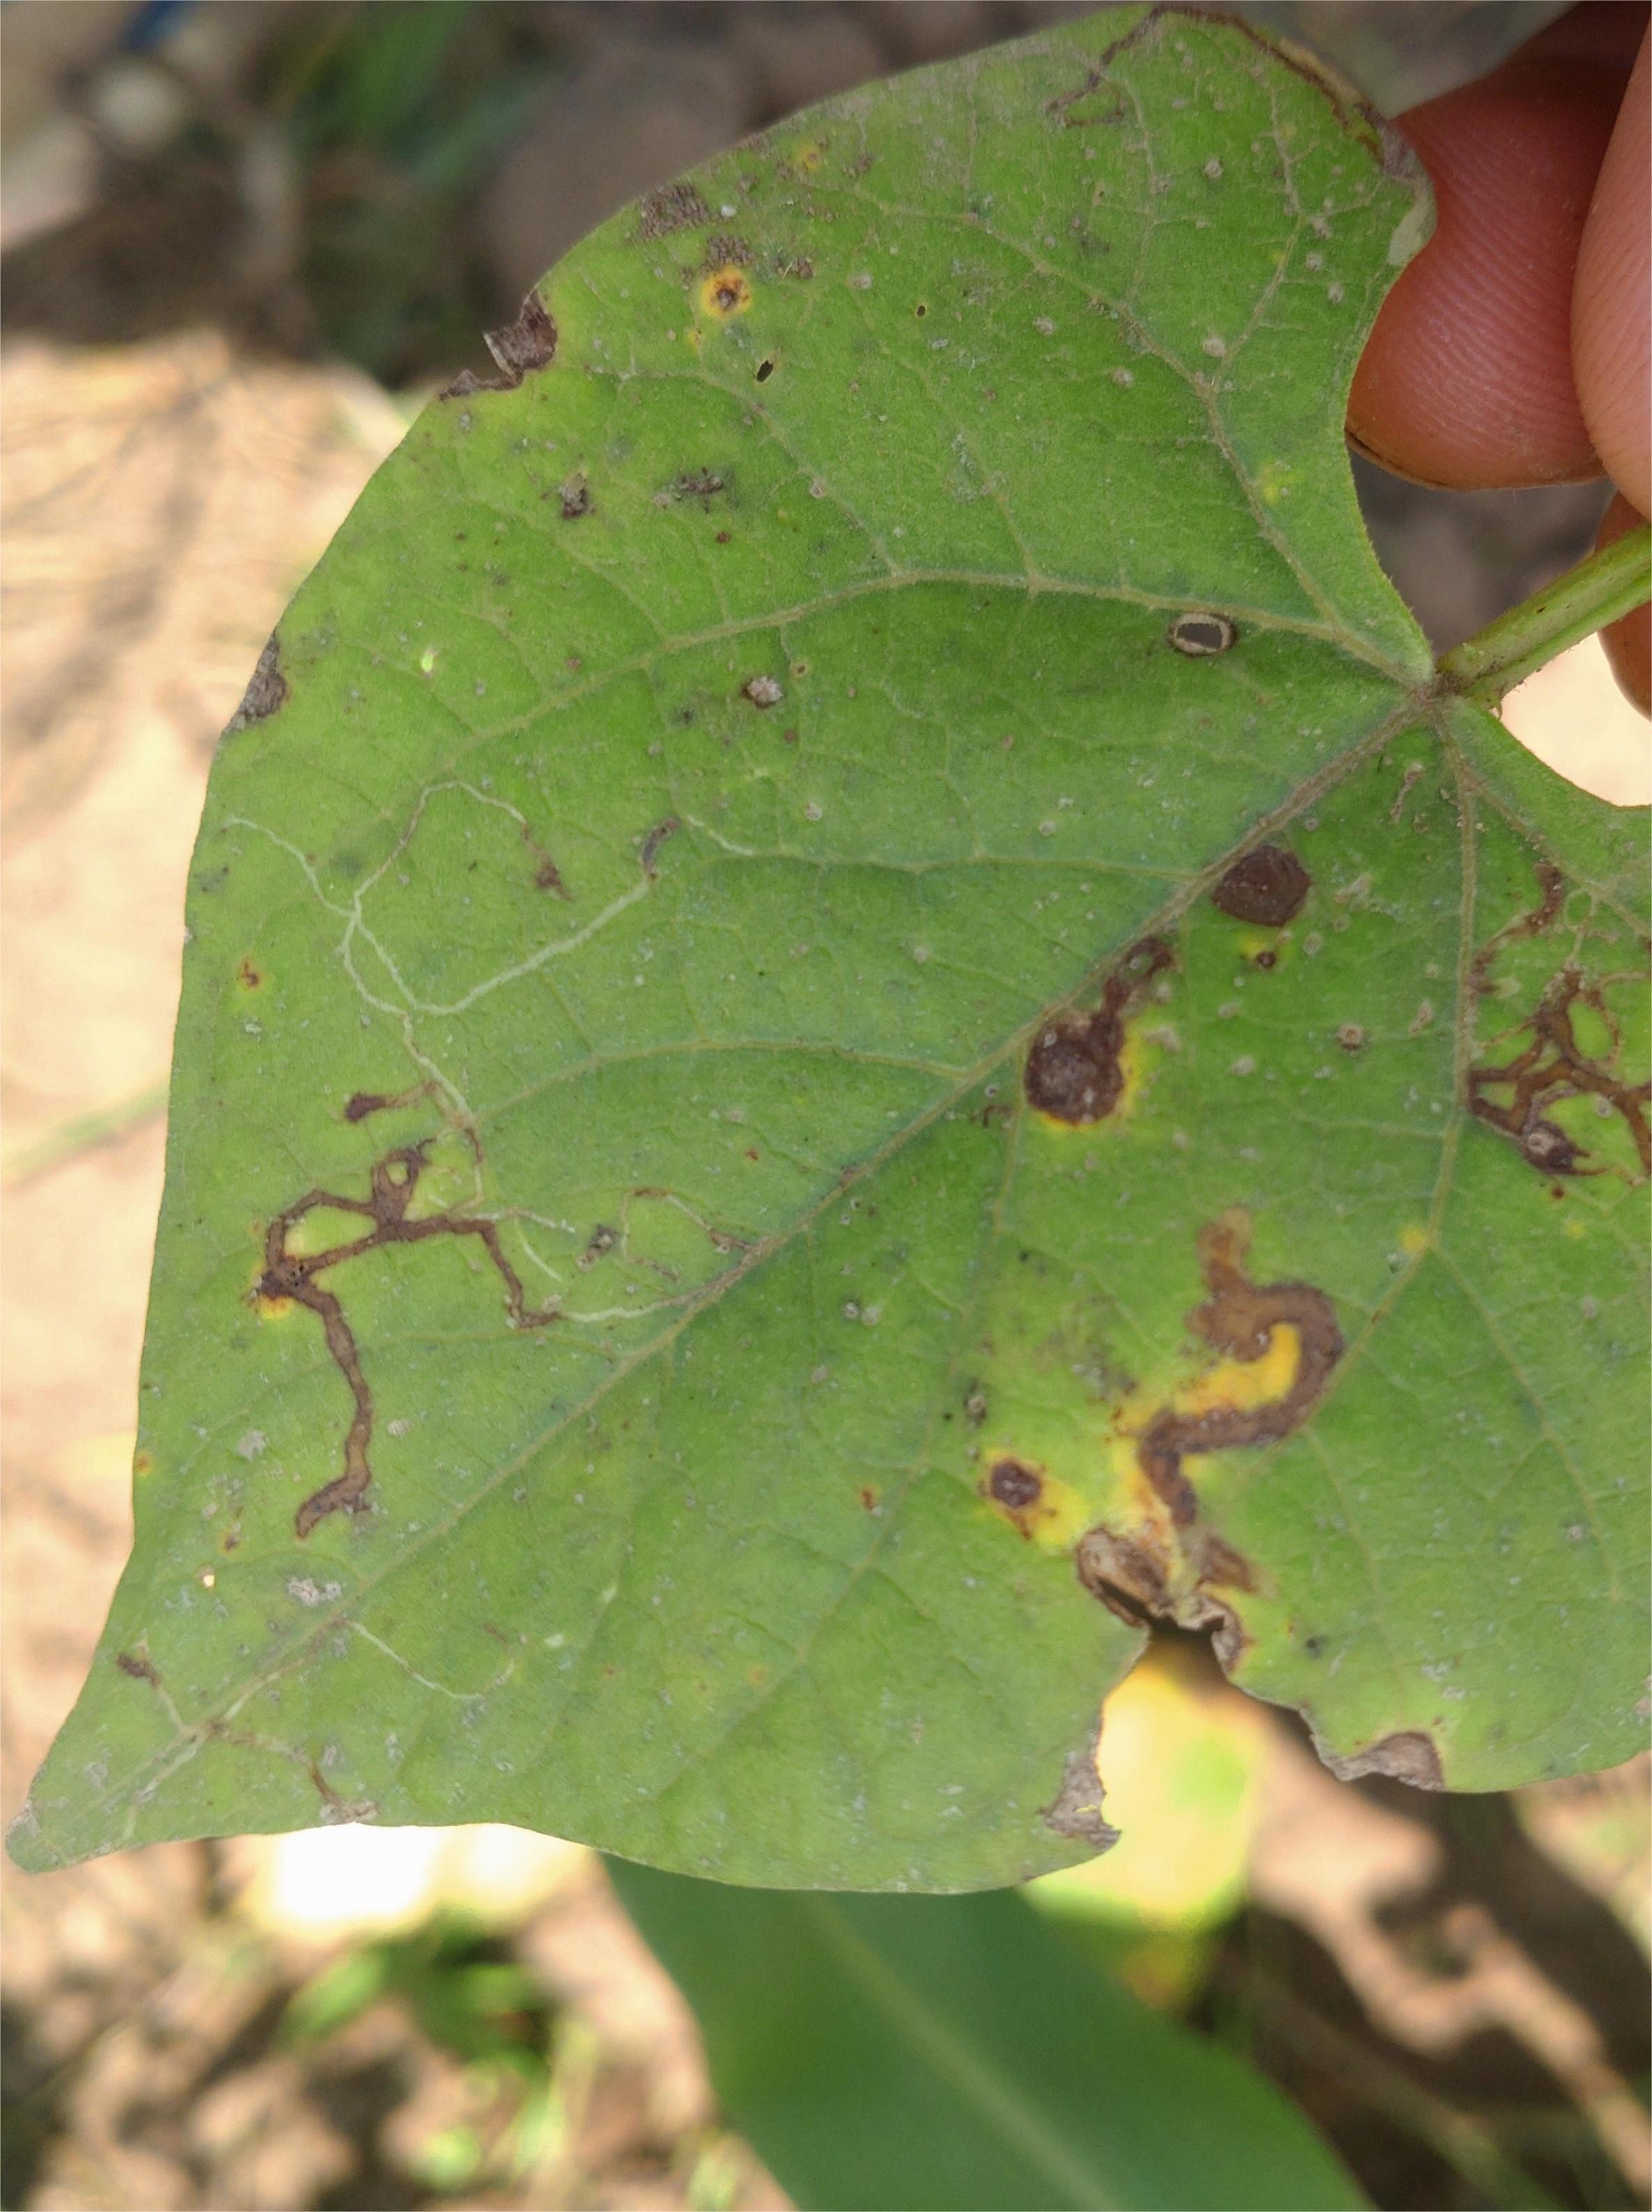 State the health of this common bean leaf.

anthracnose
